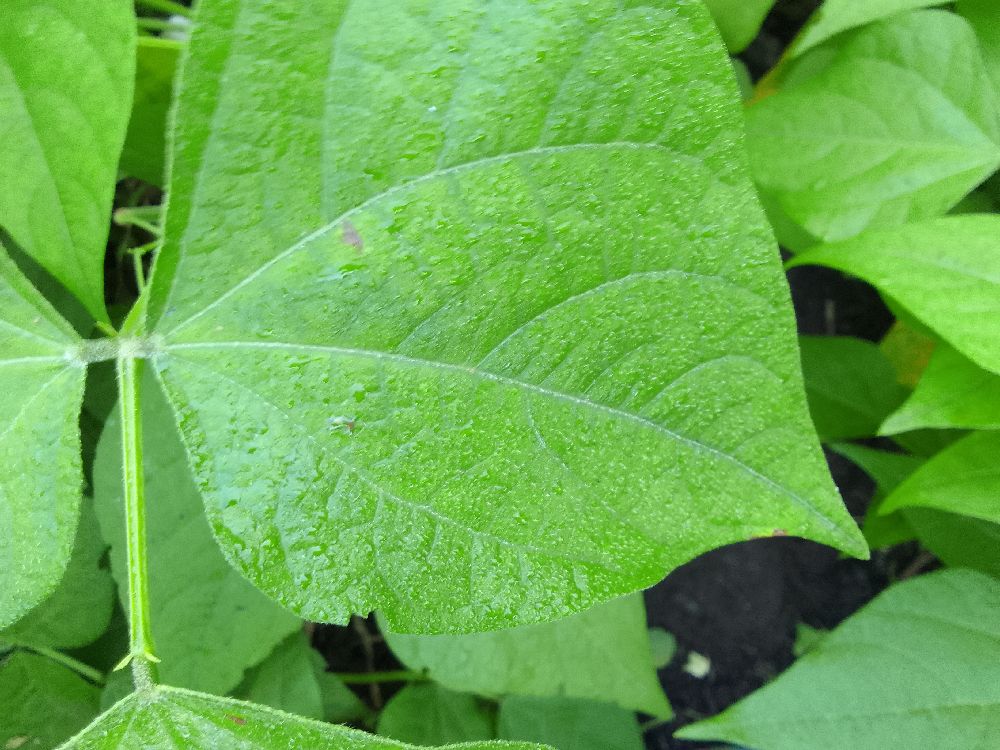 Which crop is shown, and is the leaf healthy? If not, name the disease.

common bean, healthy
